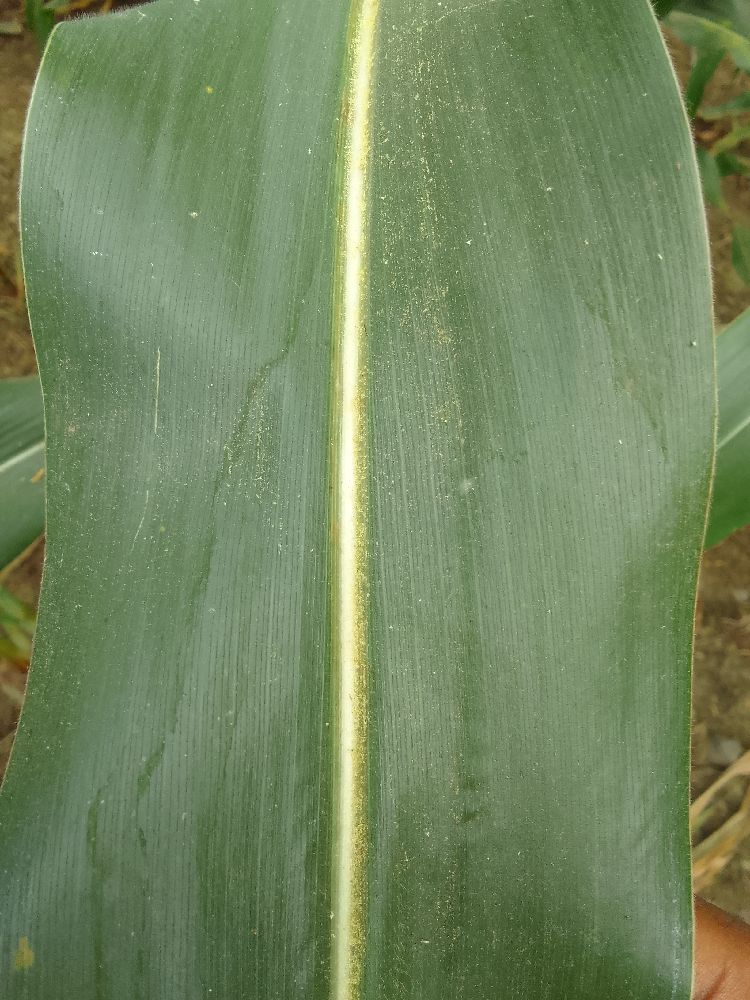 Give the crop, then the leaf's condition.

maize, healthy
